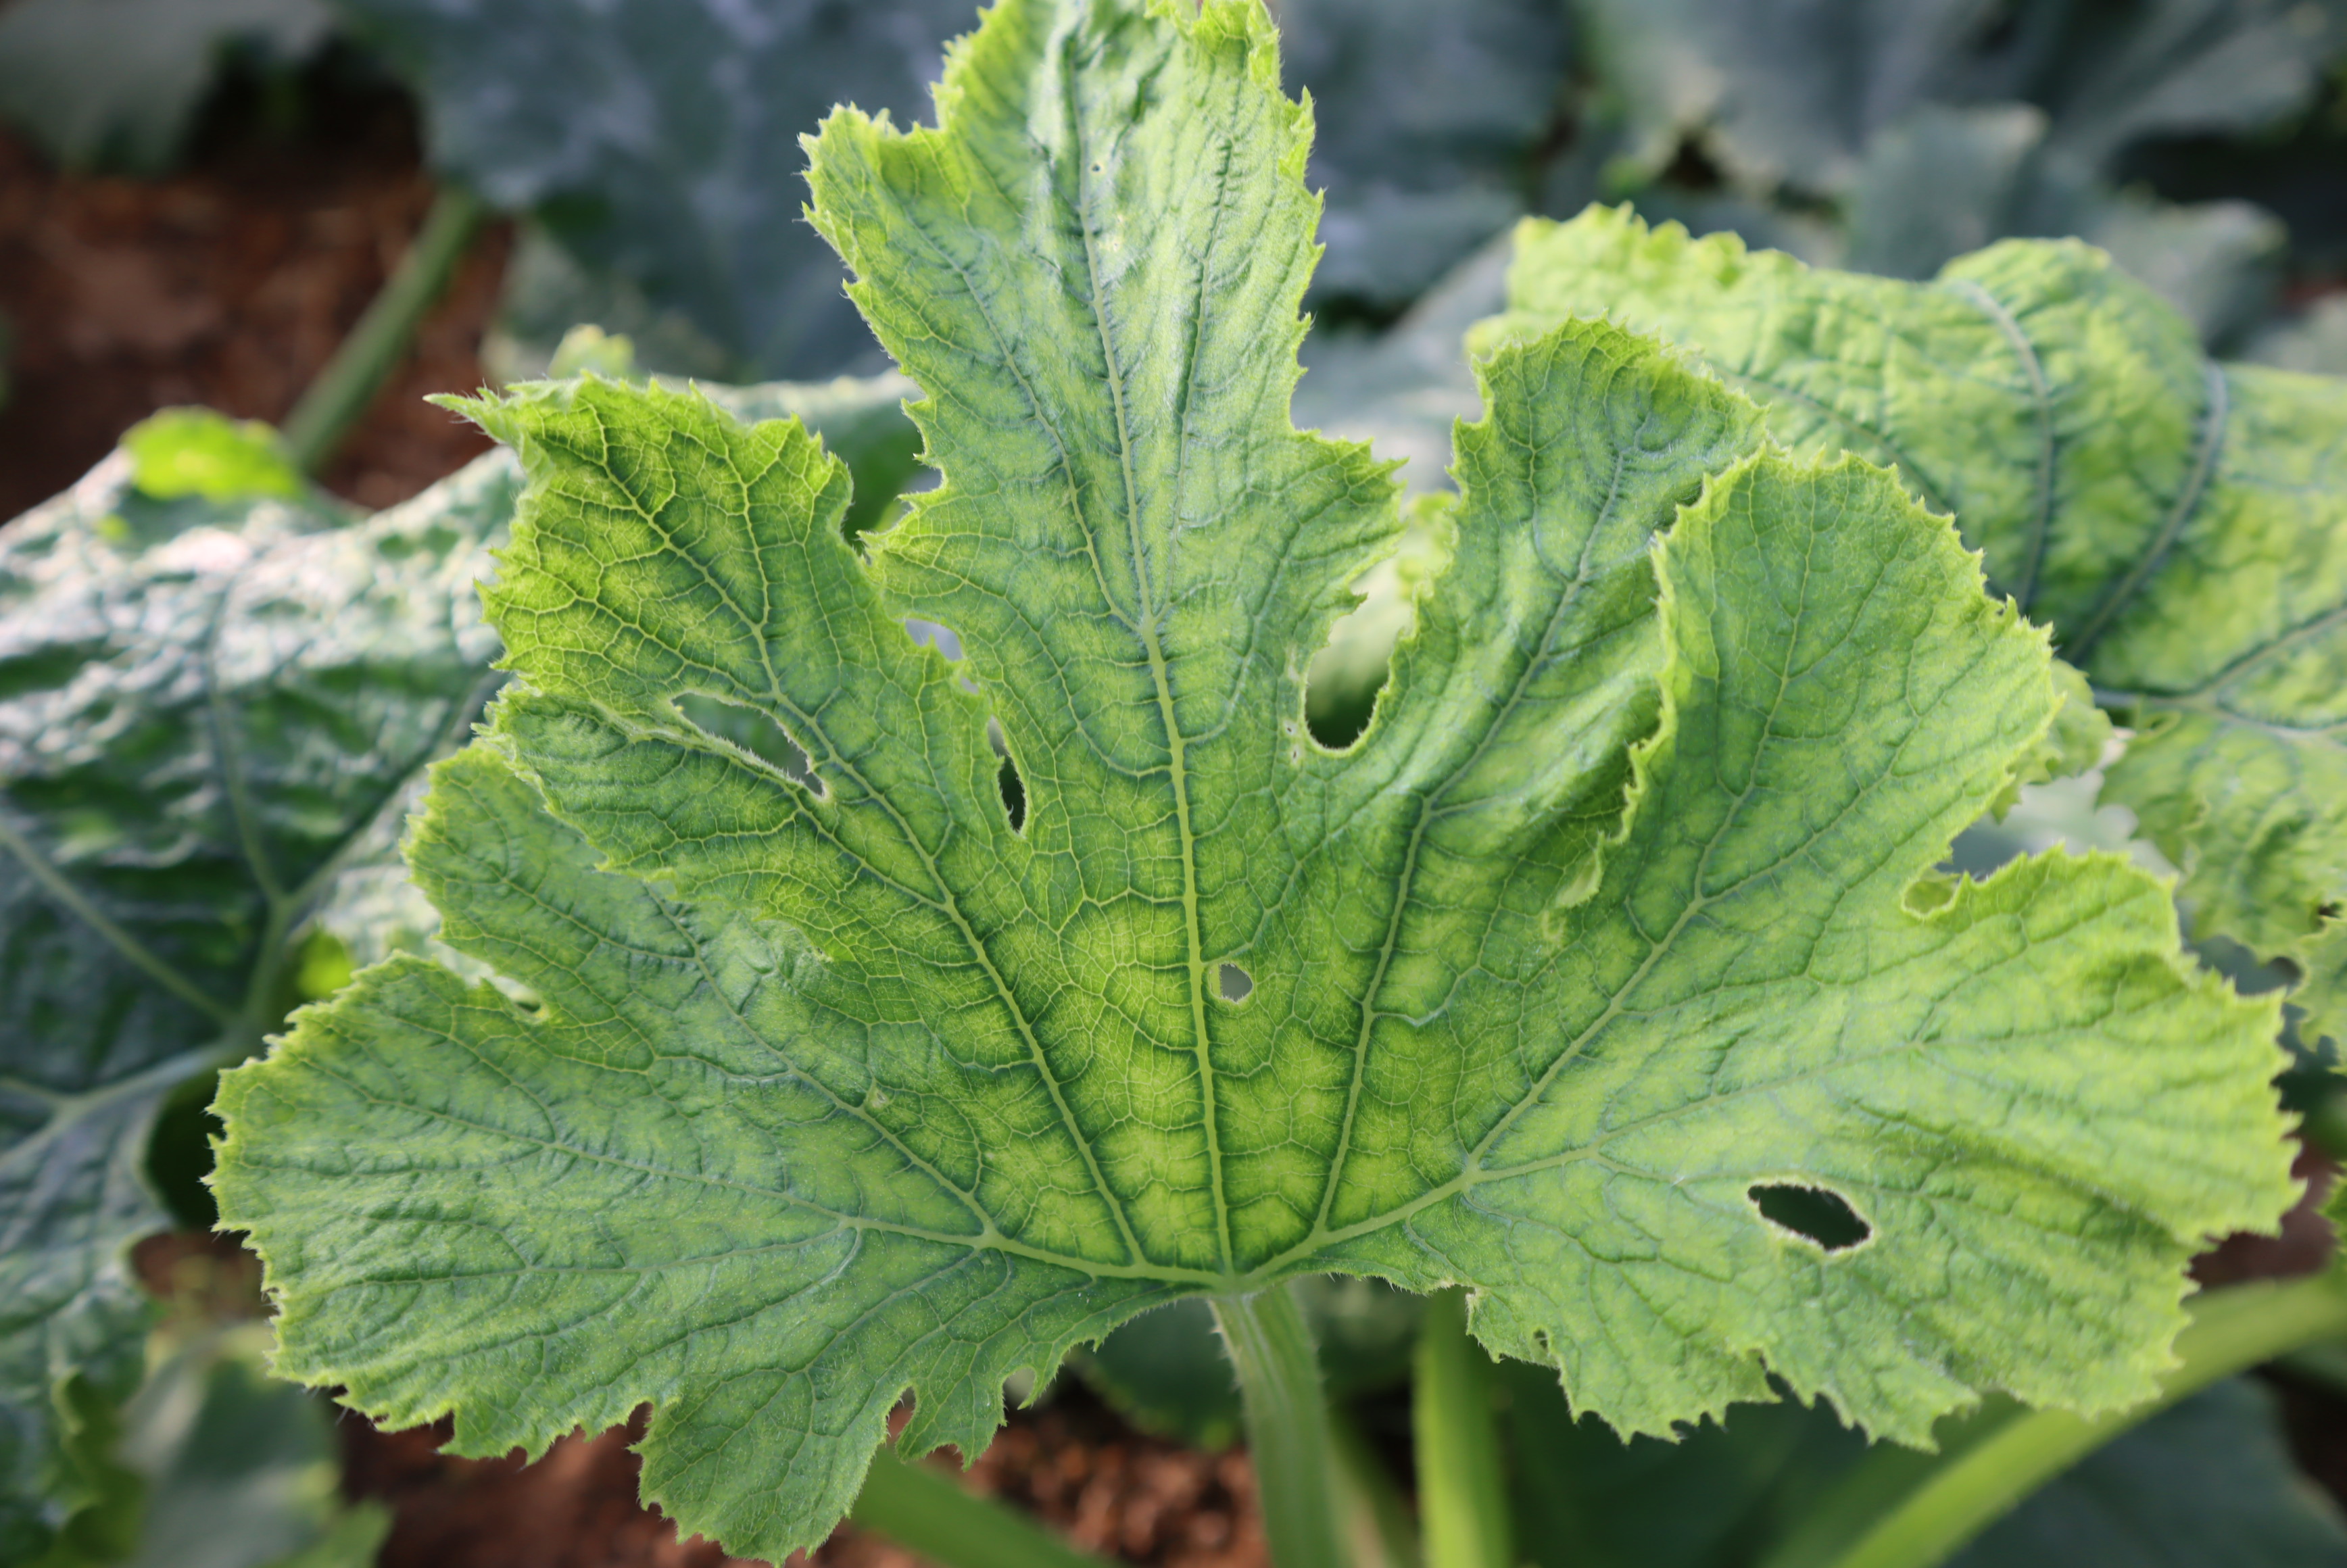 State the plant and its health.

zucchini, virosis
